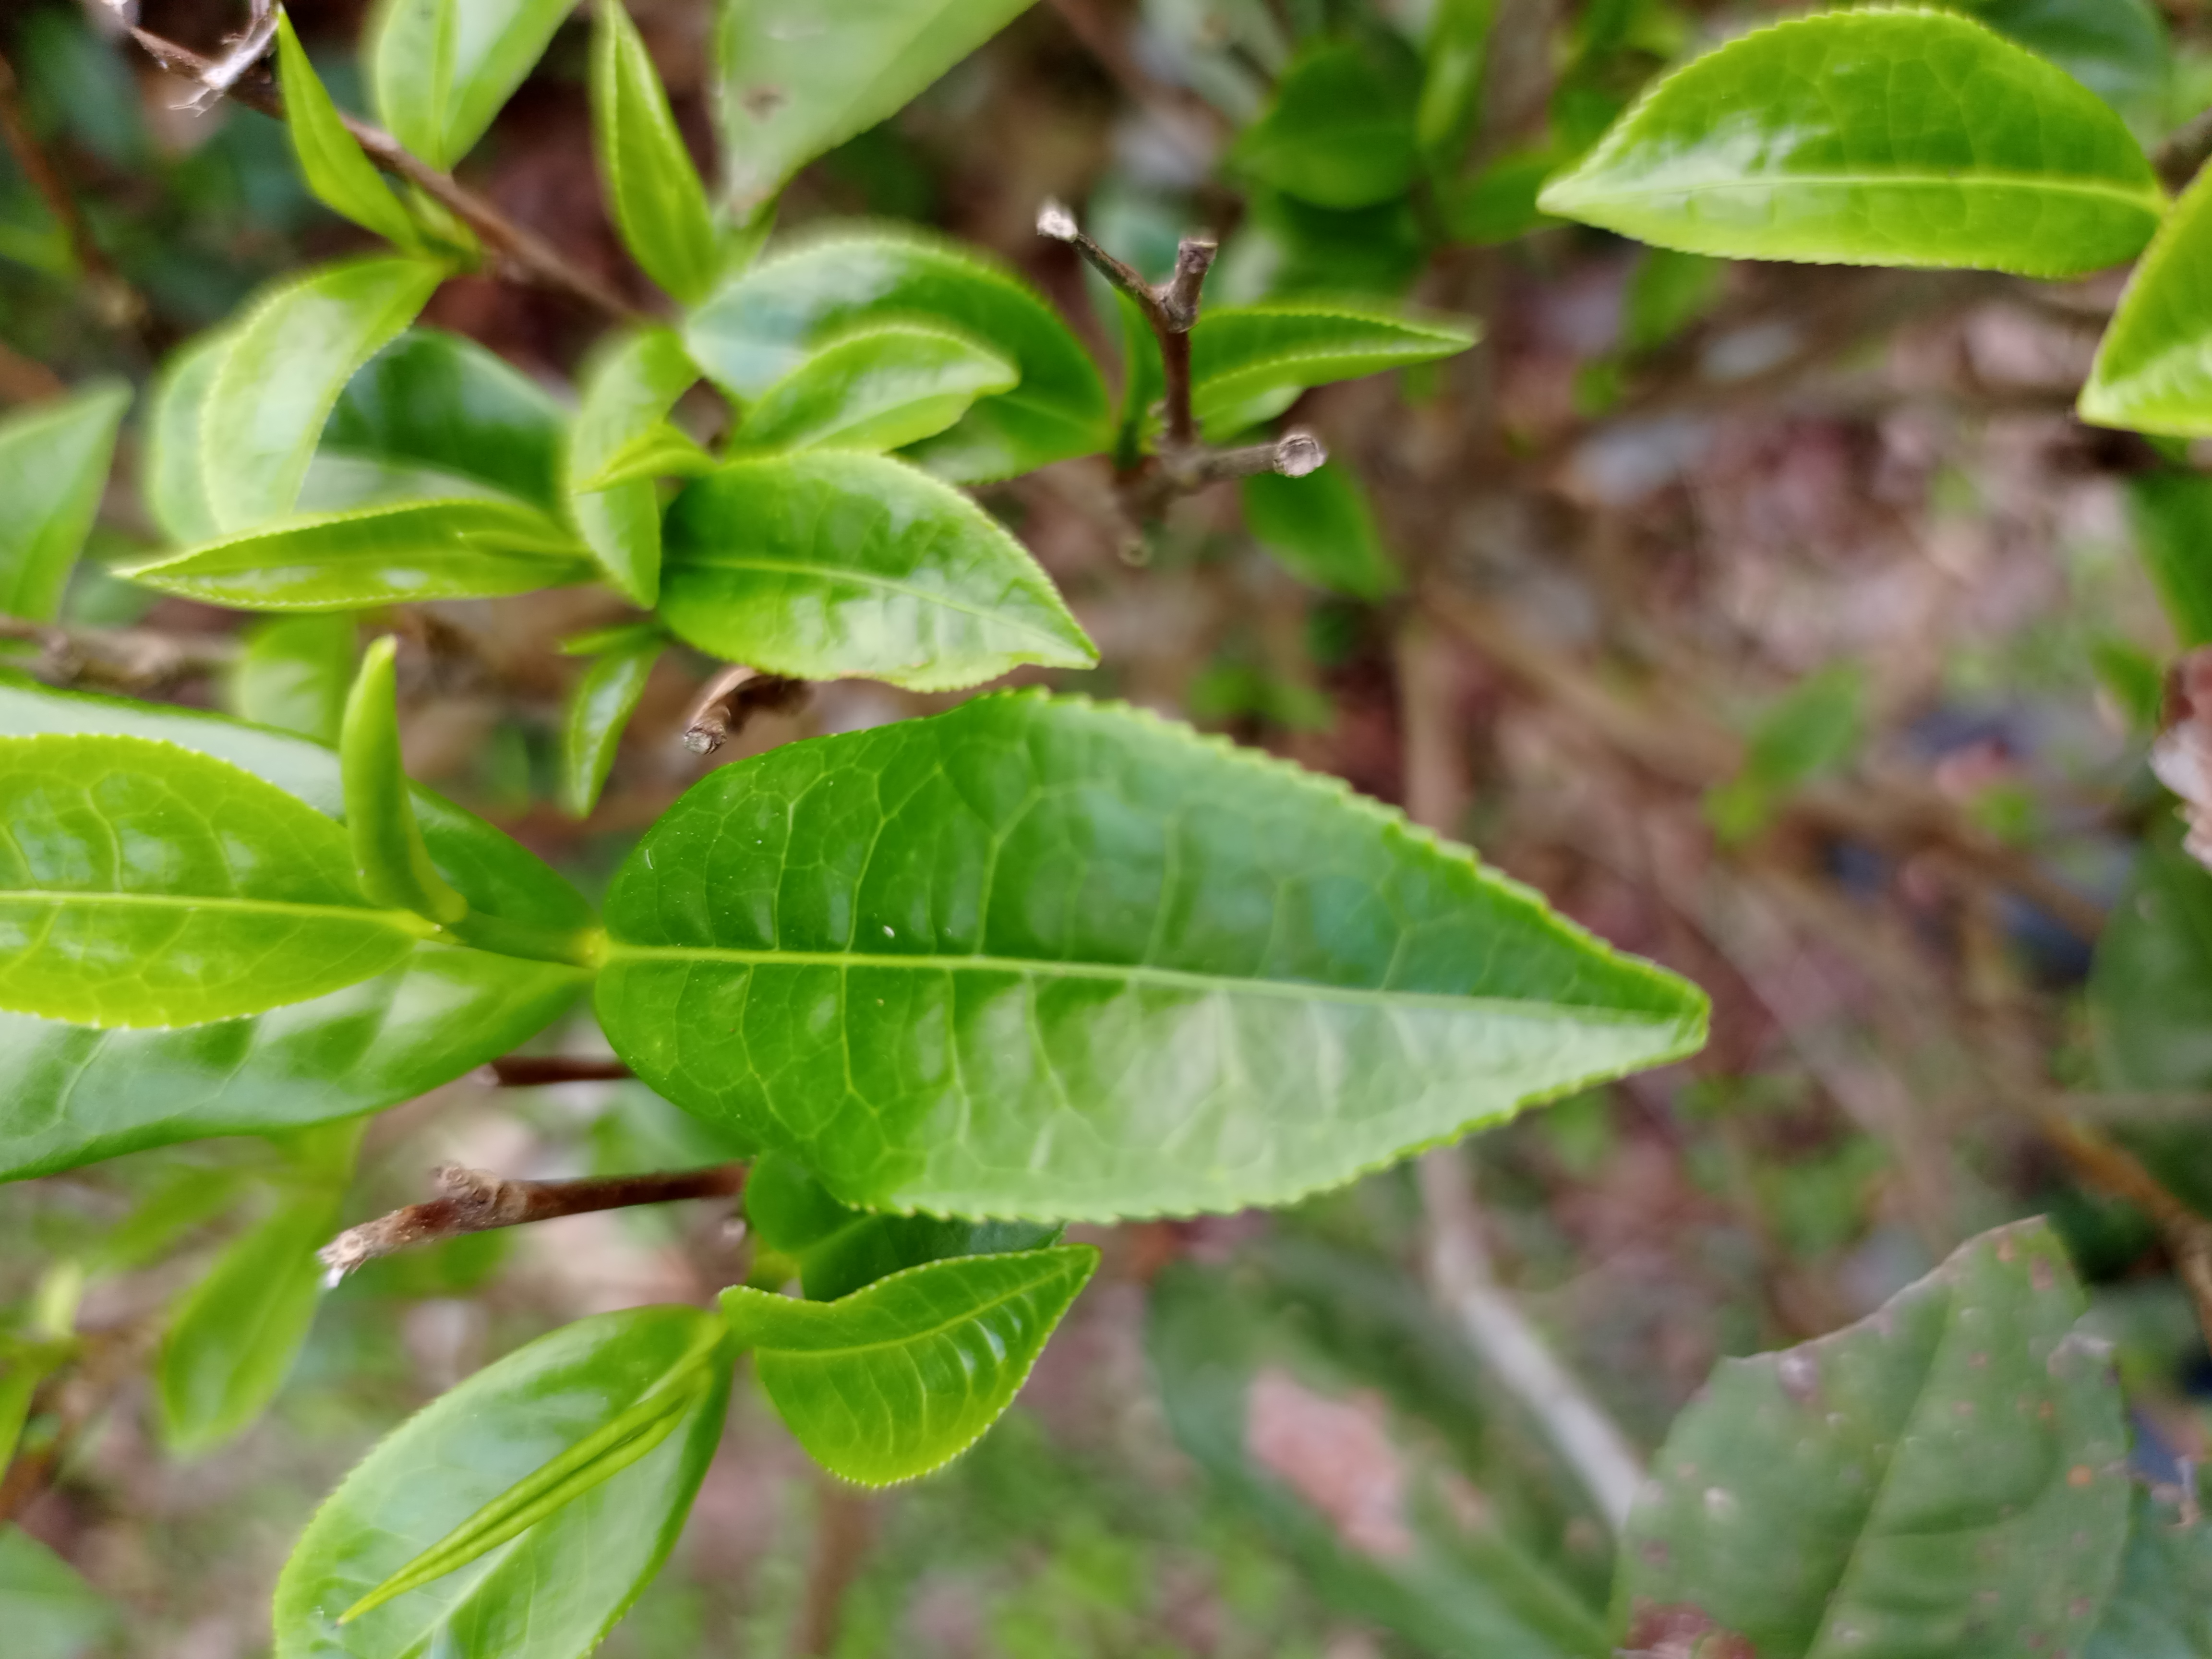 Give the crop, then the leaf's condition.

tea, healthy leaf
